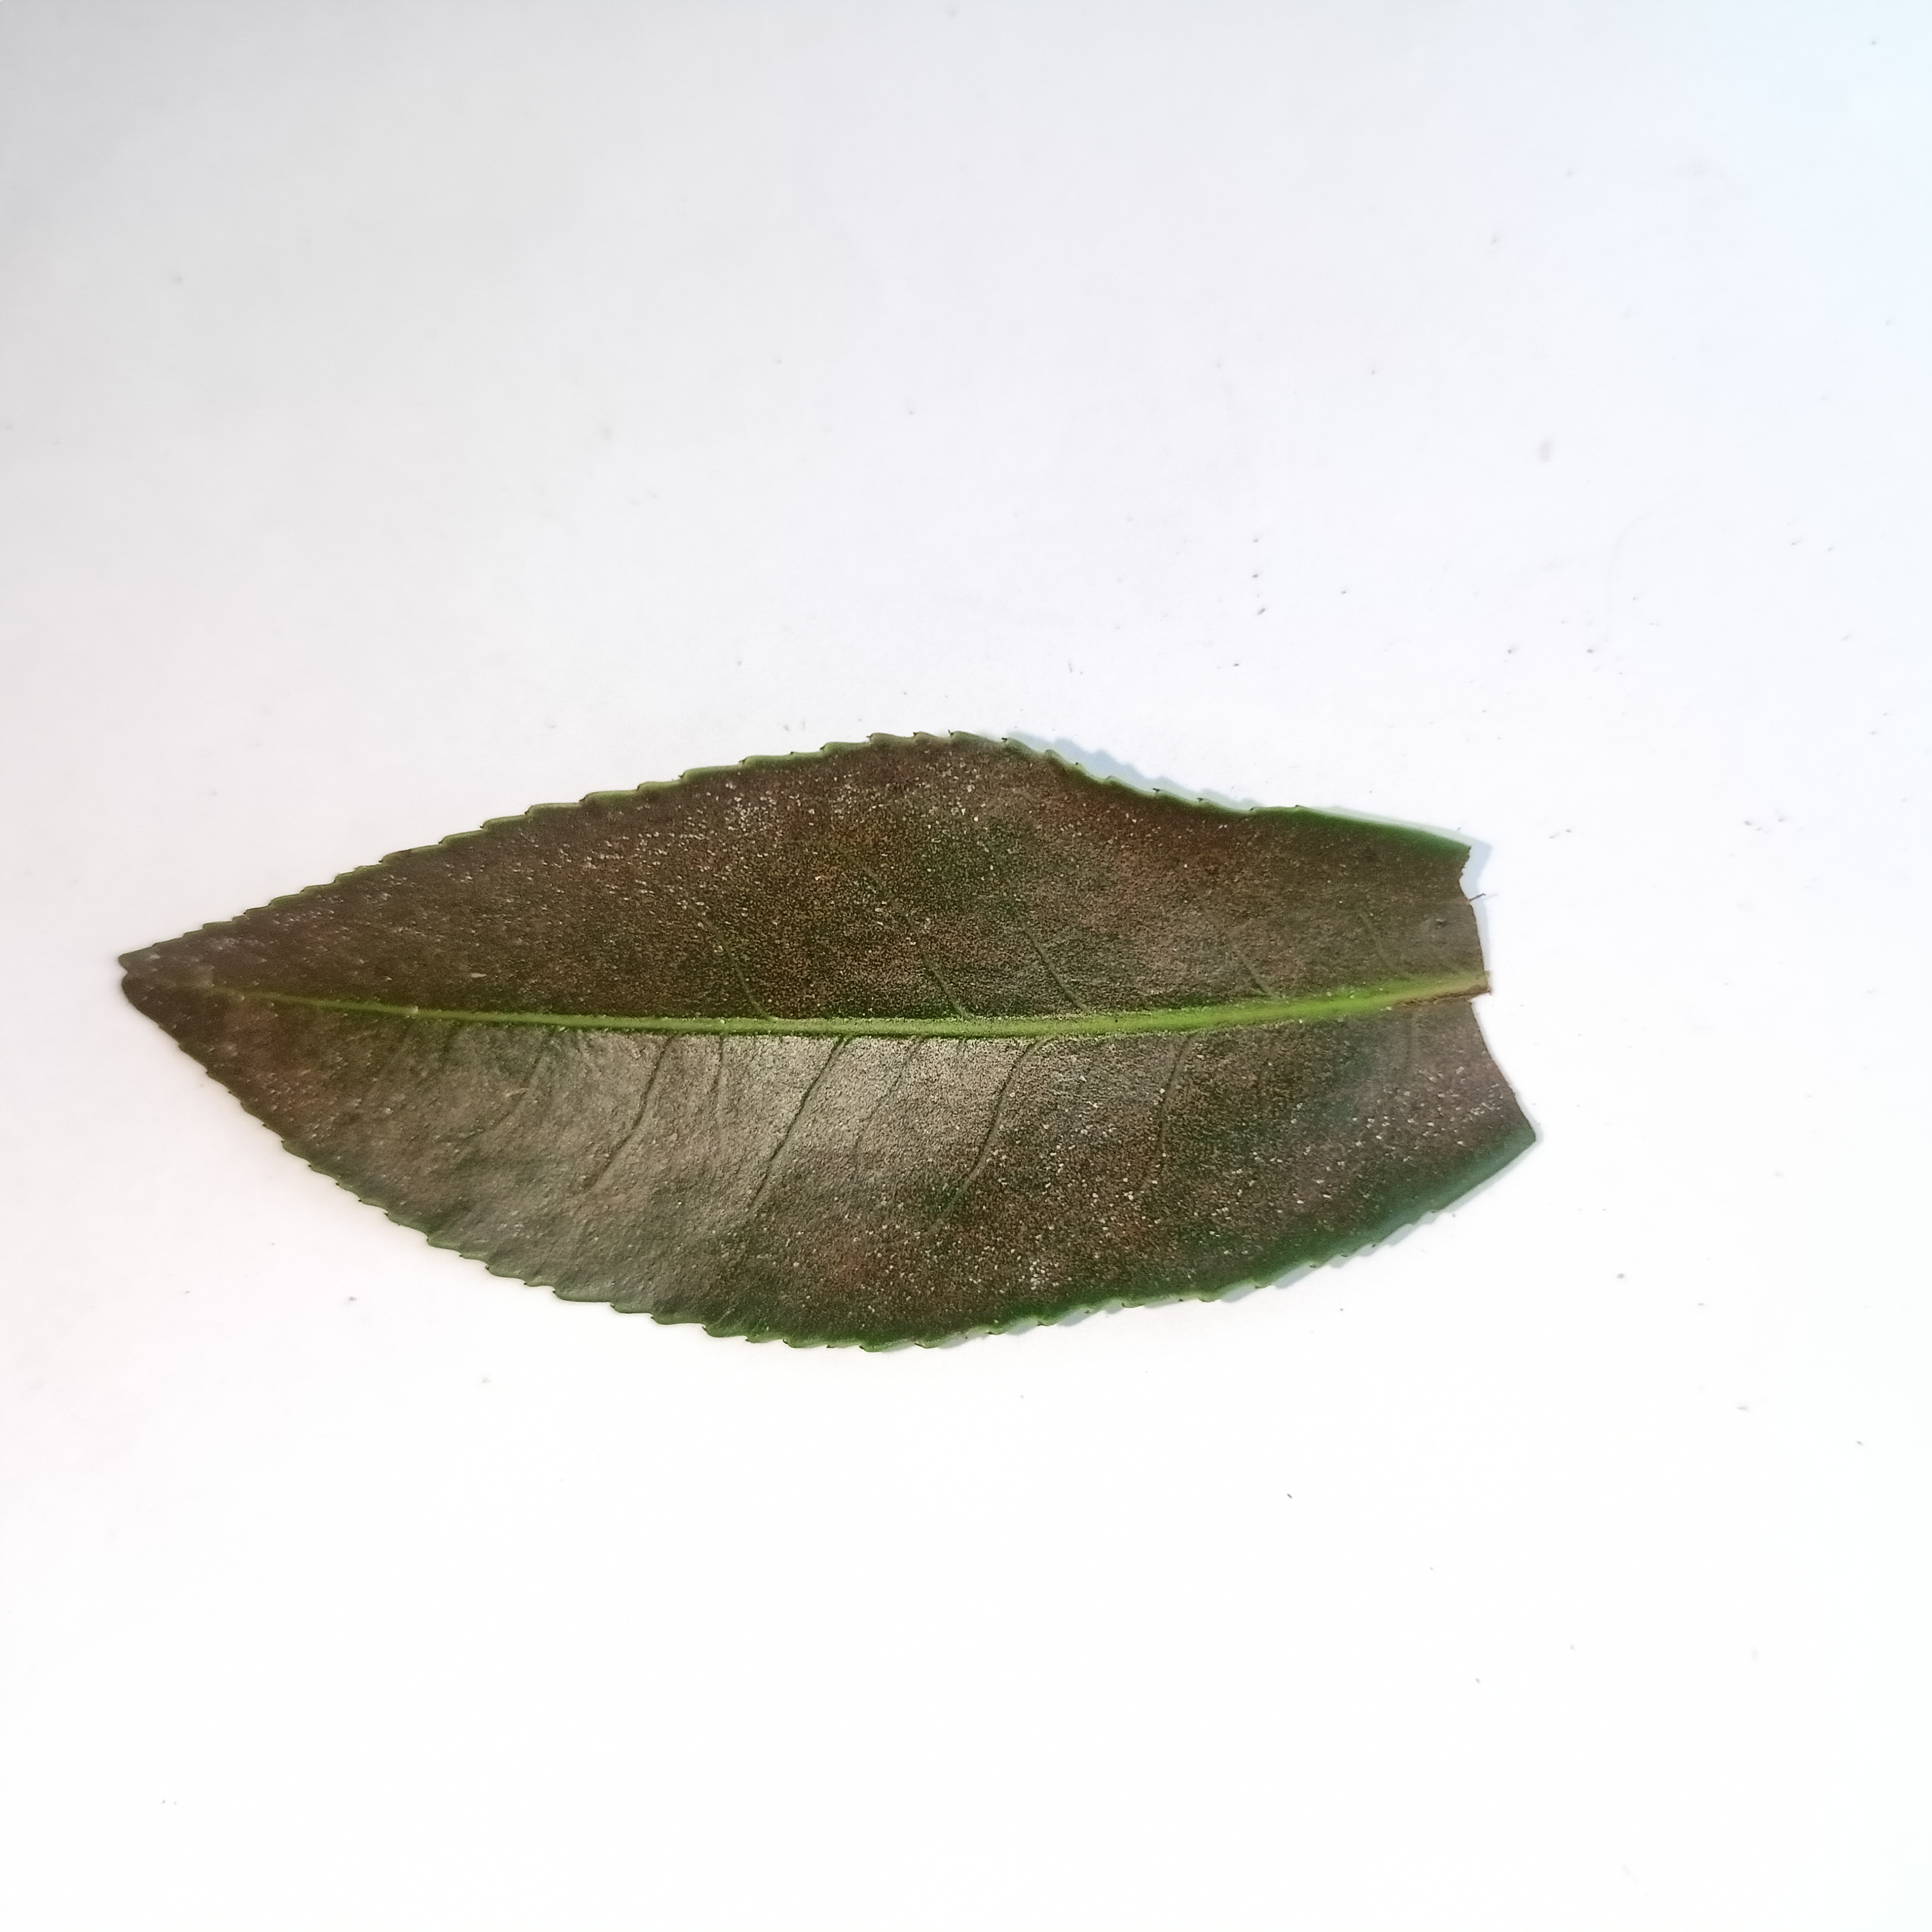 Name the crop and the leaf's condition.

tea, red rust
